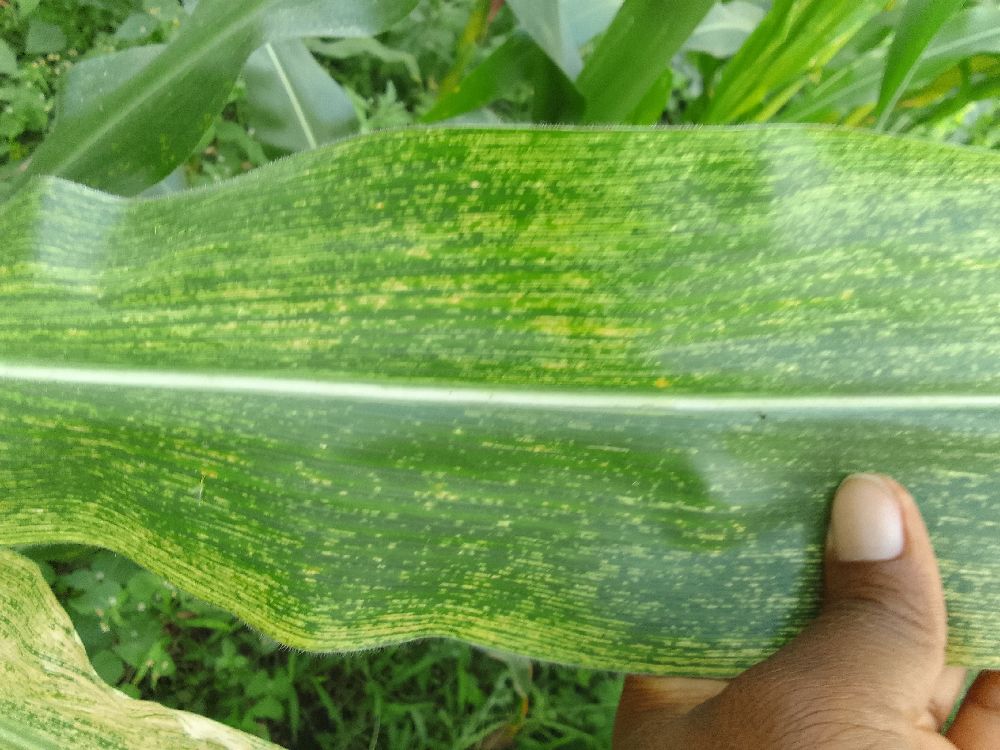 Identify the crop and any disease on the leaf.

maize, maize lethal necrosis
